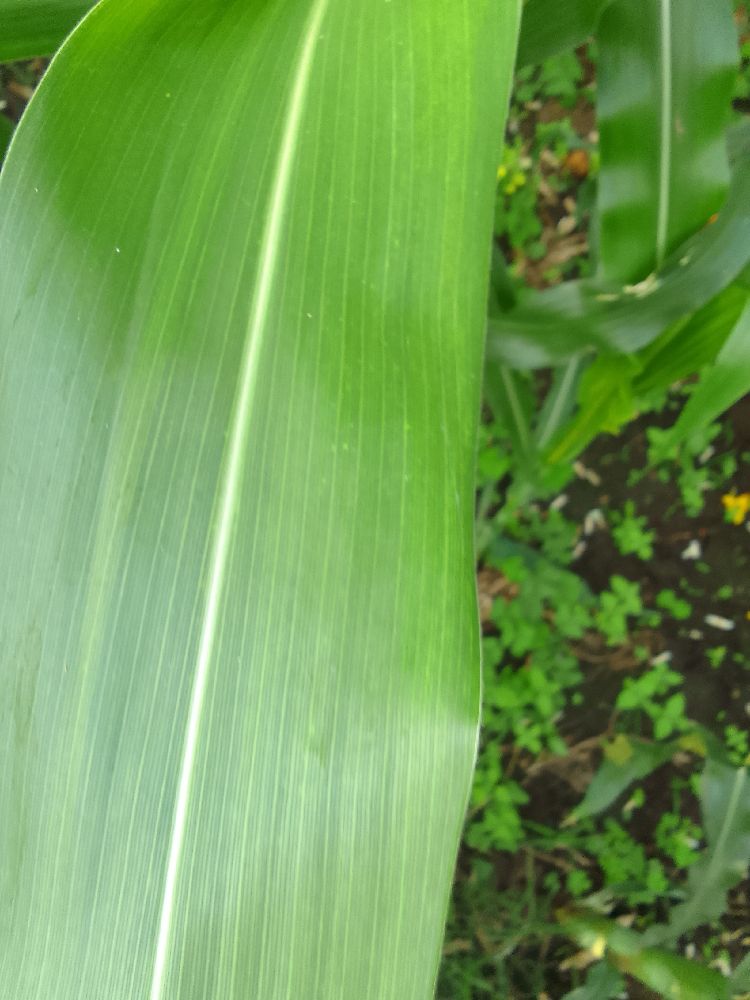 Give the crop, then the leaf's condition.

maize, healthy
